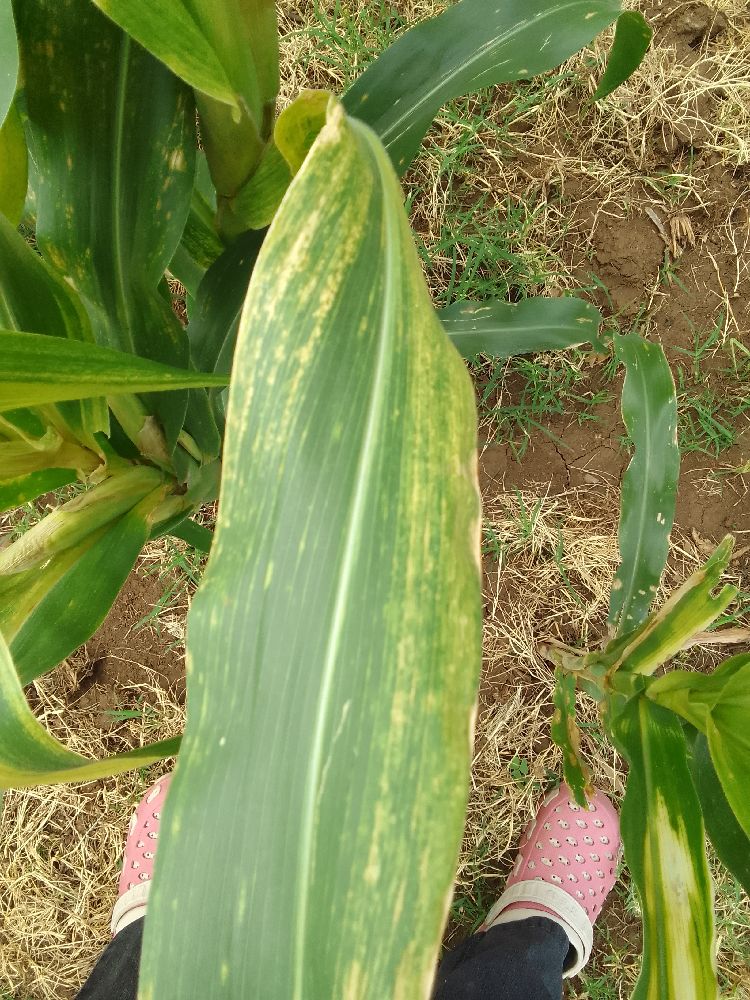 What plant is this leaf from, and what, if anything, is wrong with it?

maize, maize lethal necrosis
